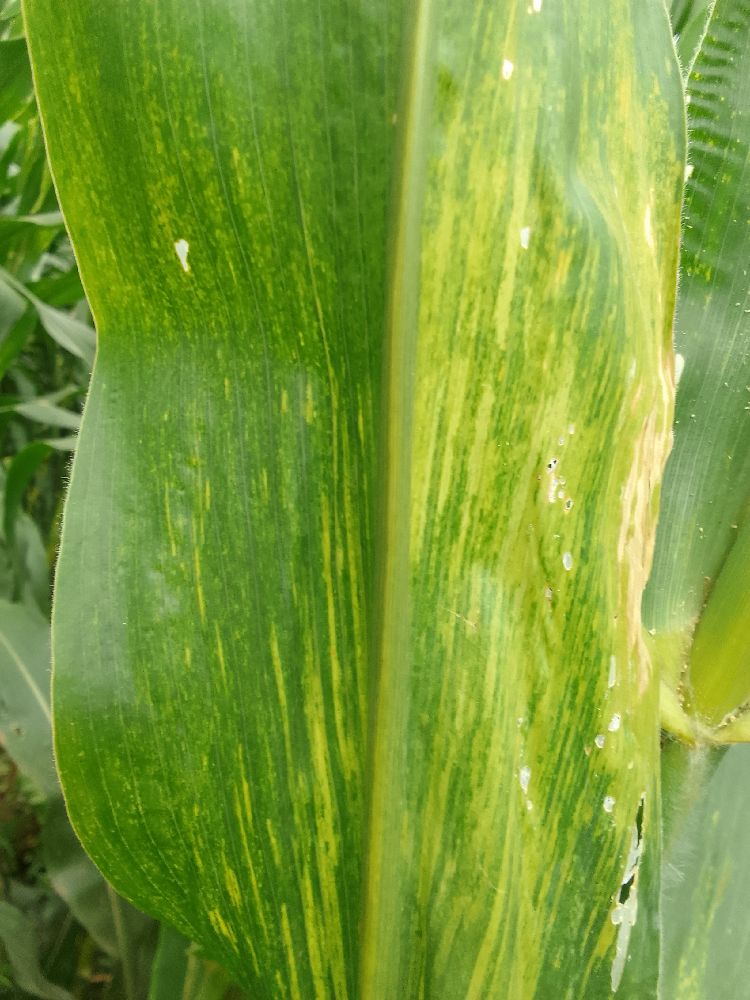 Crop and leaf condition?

maize, maize streak virus
